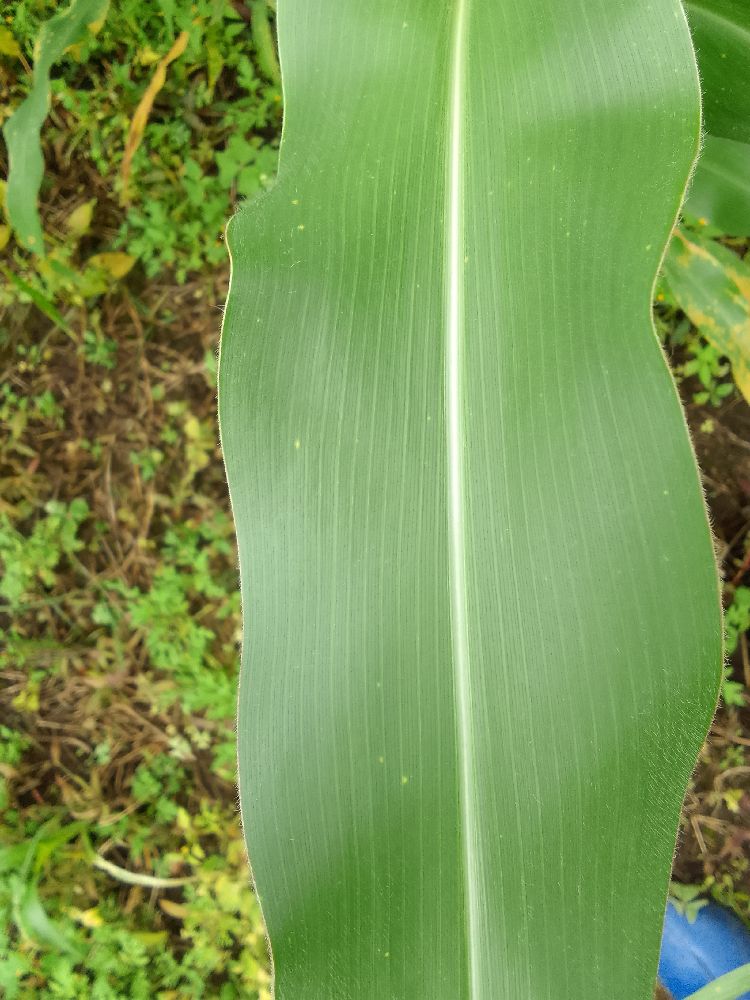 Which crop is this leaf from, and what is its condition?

maize, healthy
